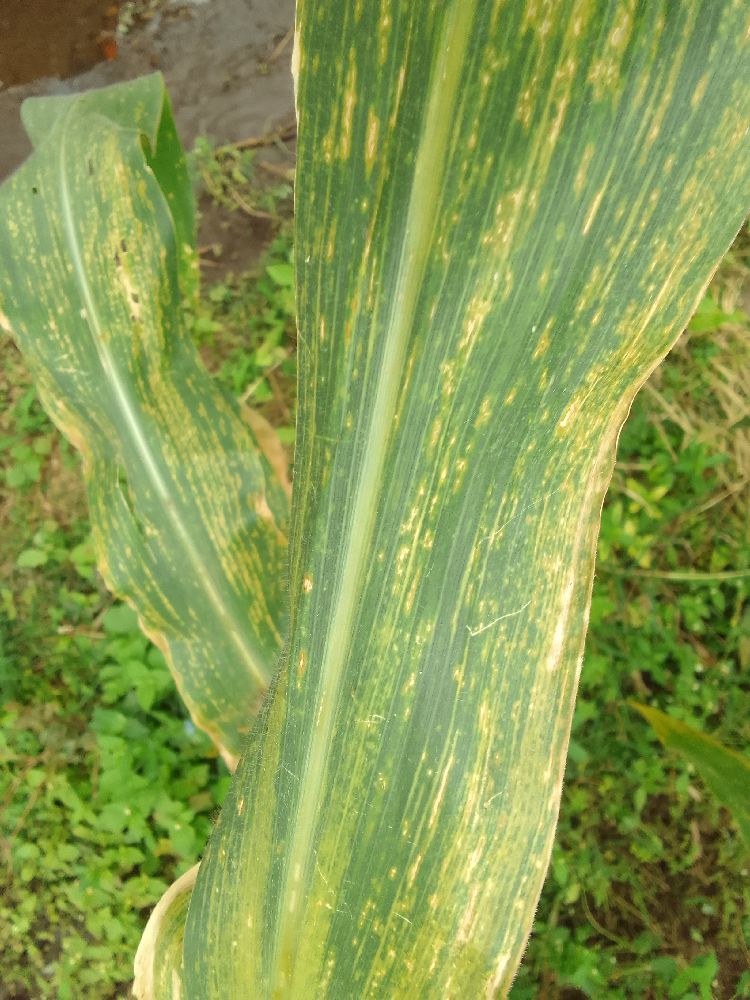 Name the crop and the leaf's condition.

maize, maize lethal necrosis
